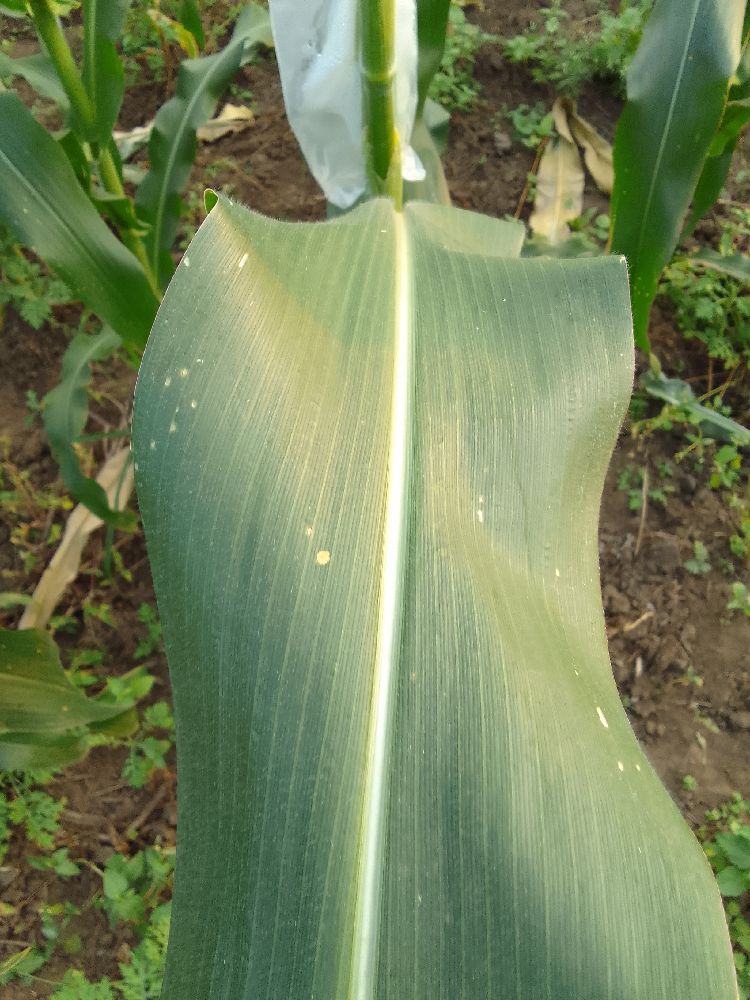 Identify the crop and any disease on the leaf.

maize, healthy
